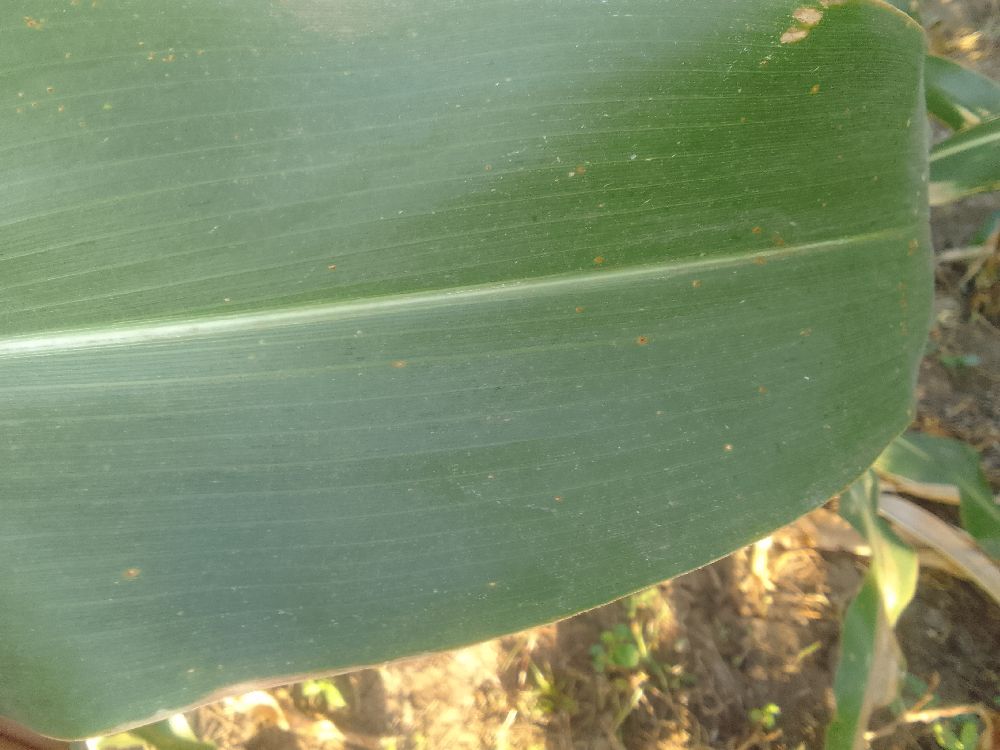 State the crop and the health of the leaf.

maize, healthy
